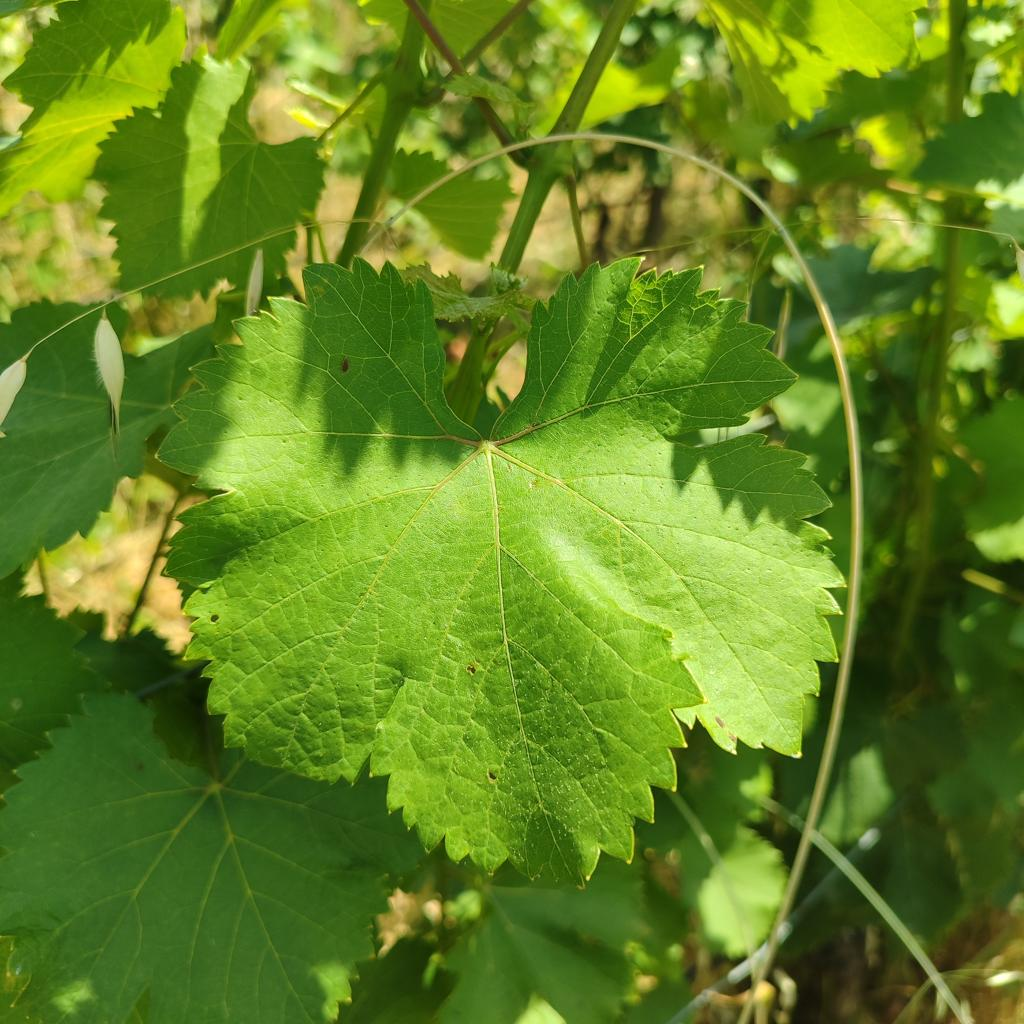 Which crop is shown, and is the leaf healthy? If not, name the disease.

grapevine, healthy
